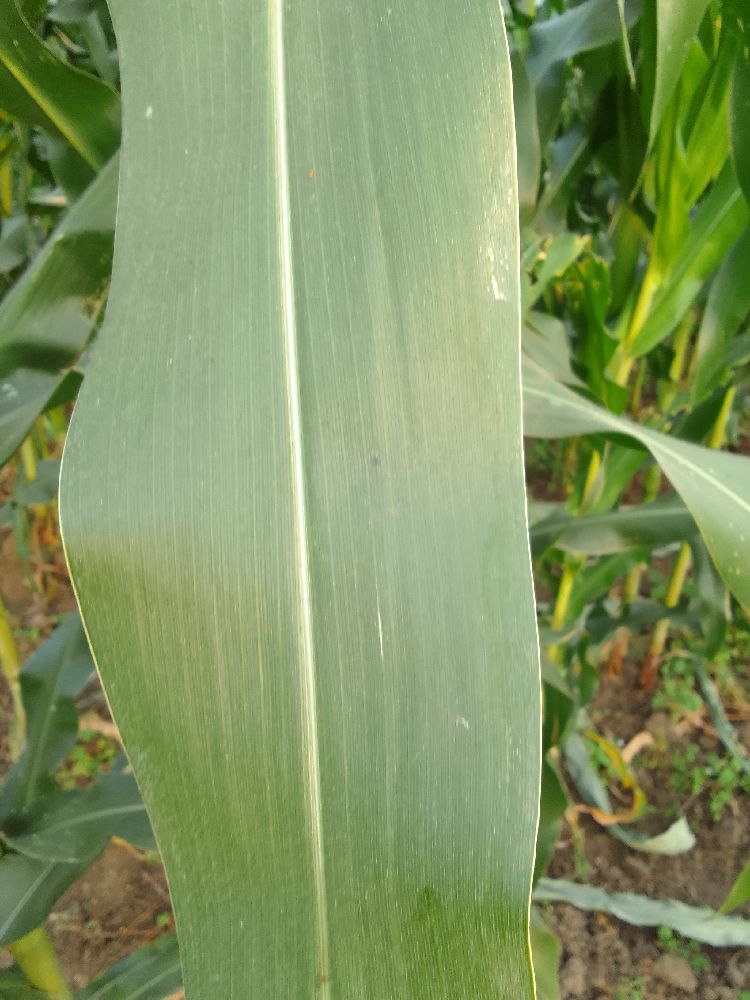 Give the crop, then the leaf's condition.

maize, healthy
